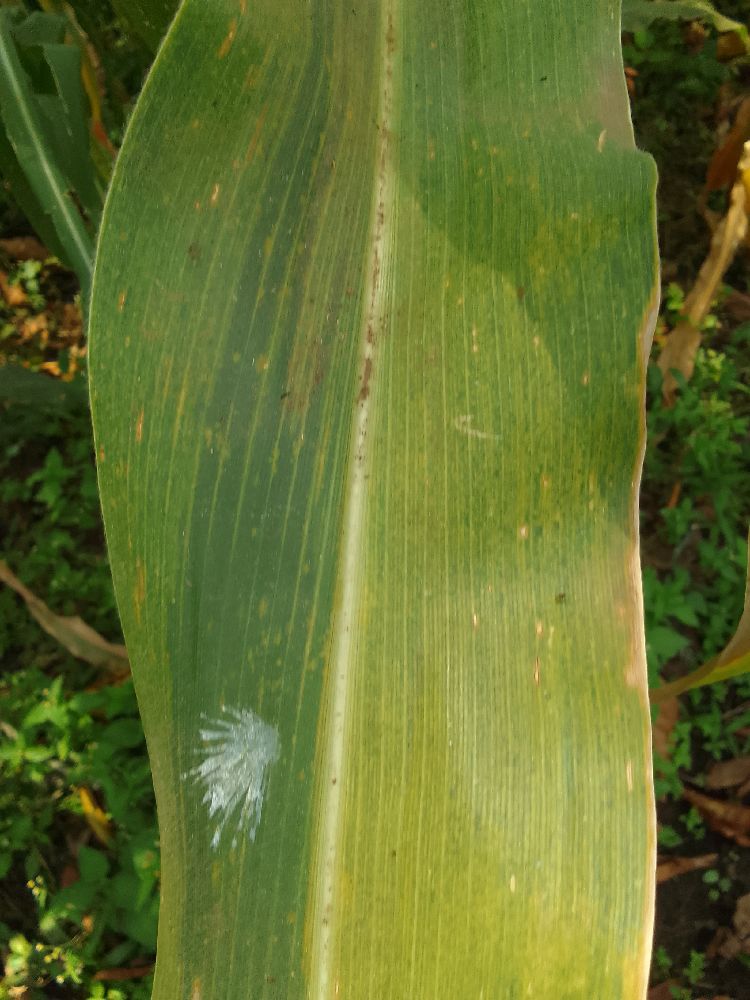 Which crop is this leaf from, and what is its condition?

maize, maize lethal necrosis
